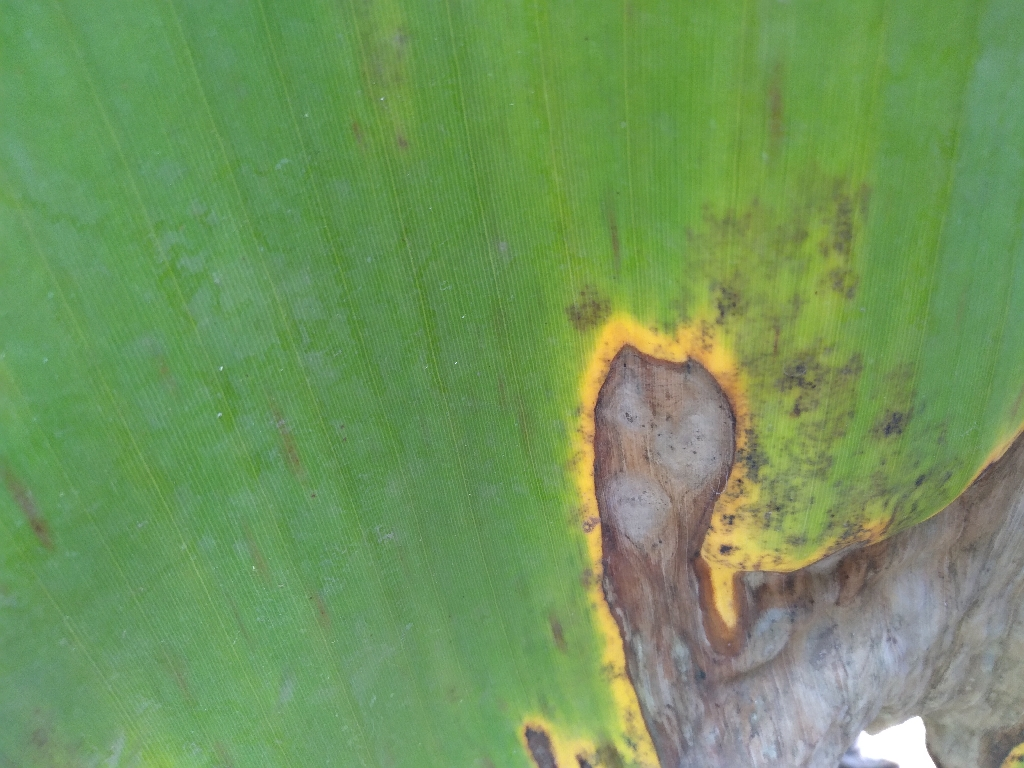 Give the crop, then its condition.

banana, black sigatoka
